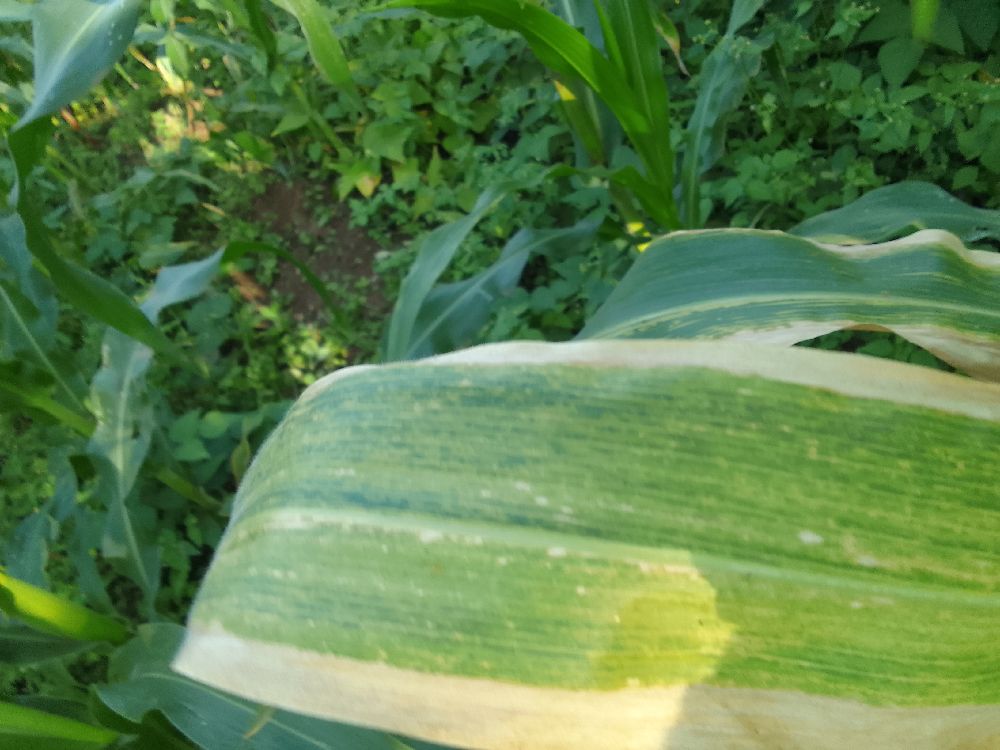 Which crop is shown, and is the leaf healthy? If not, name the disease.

maize, maize lethal necrosis
